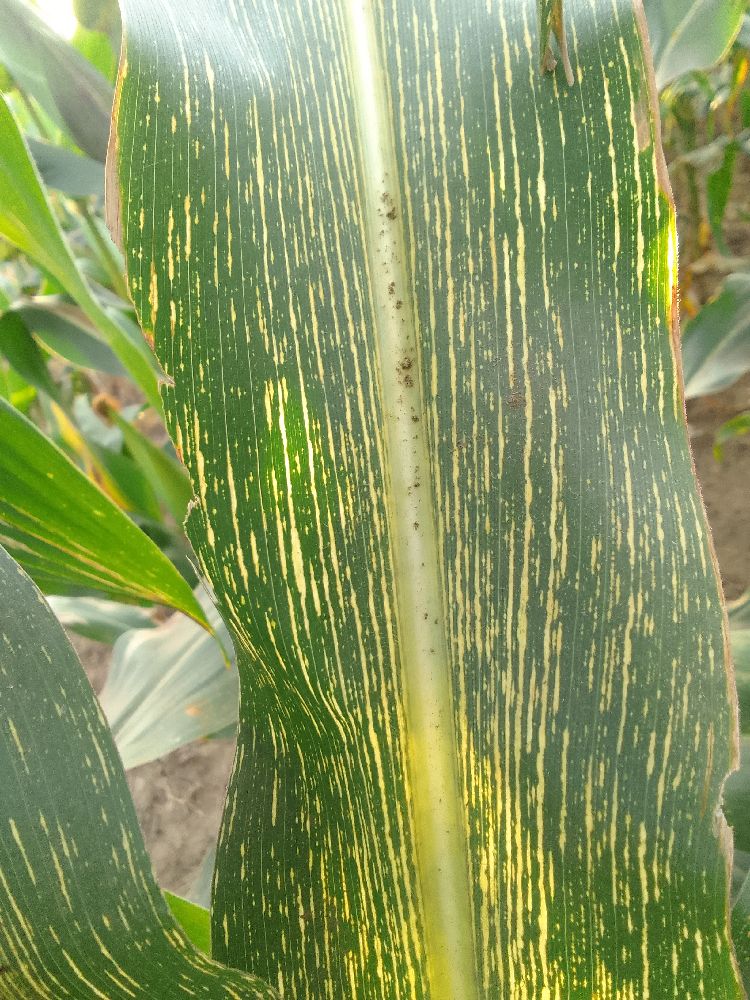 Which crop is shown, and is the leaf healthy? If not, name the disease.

maize, maize streak virus
